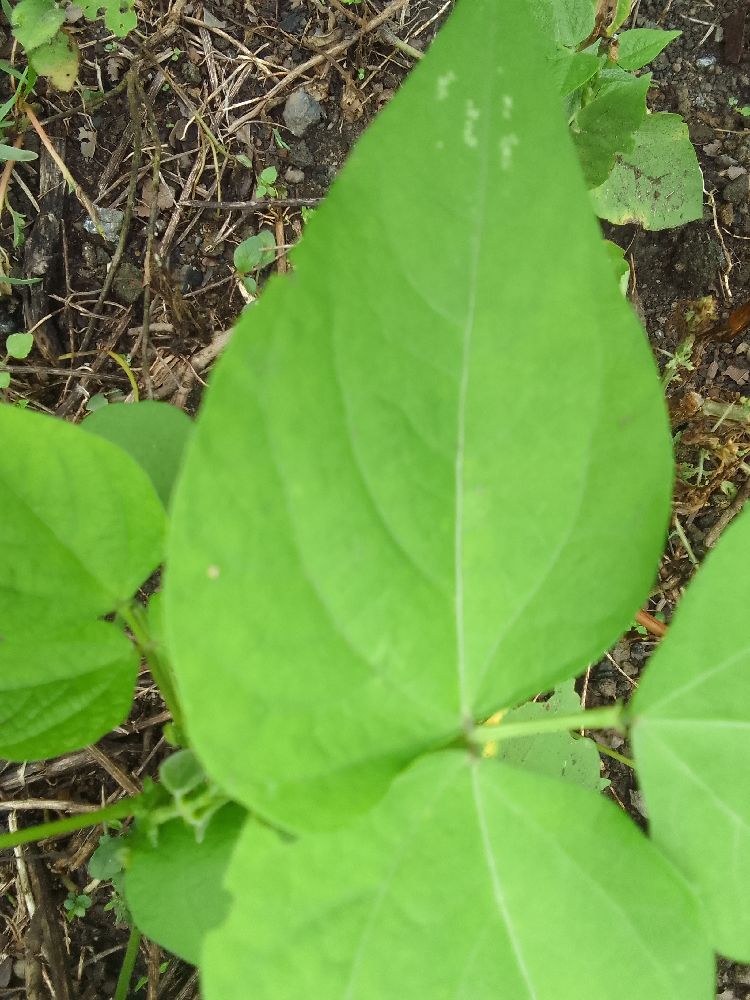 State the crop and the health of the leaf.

common bean, healthy
